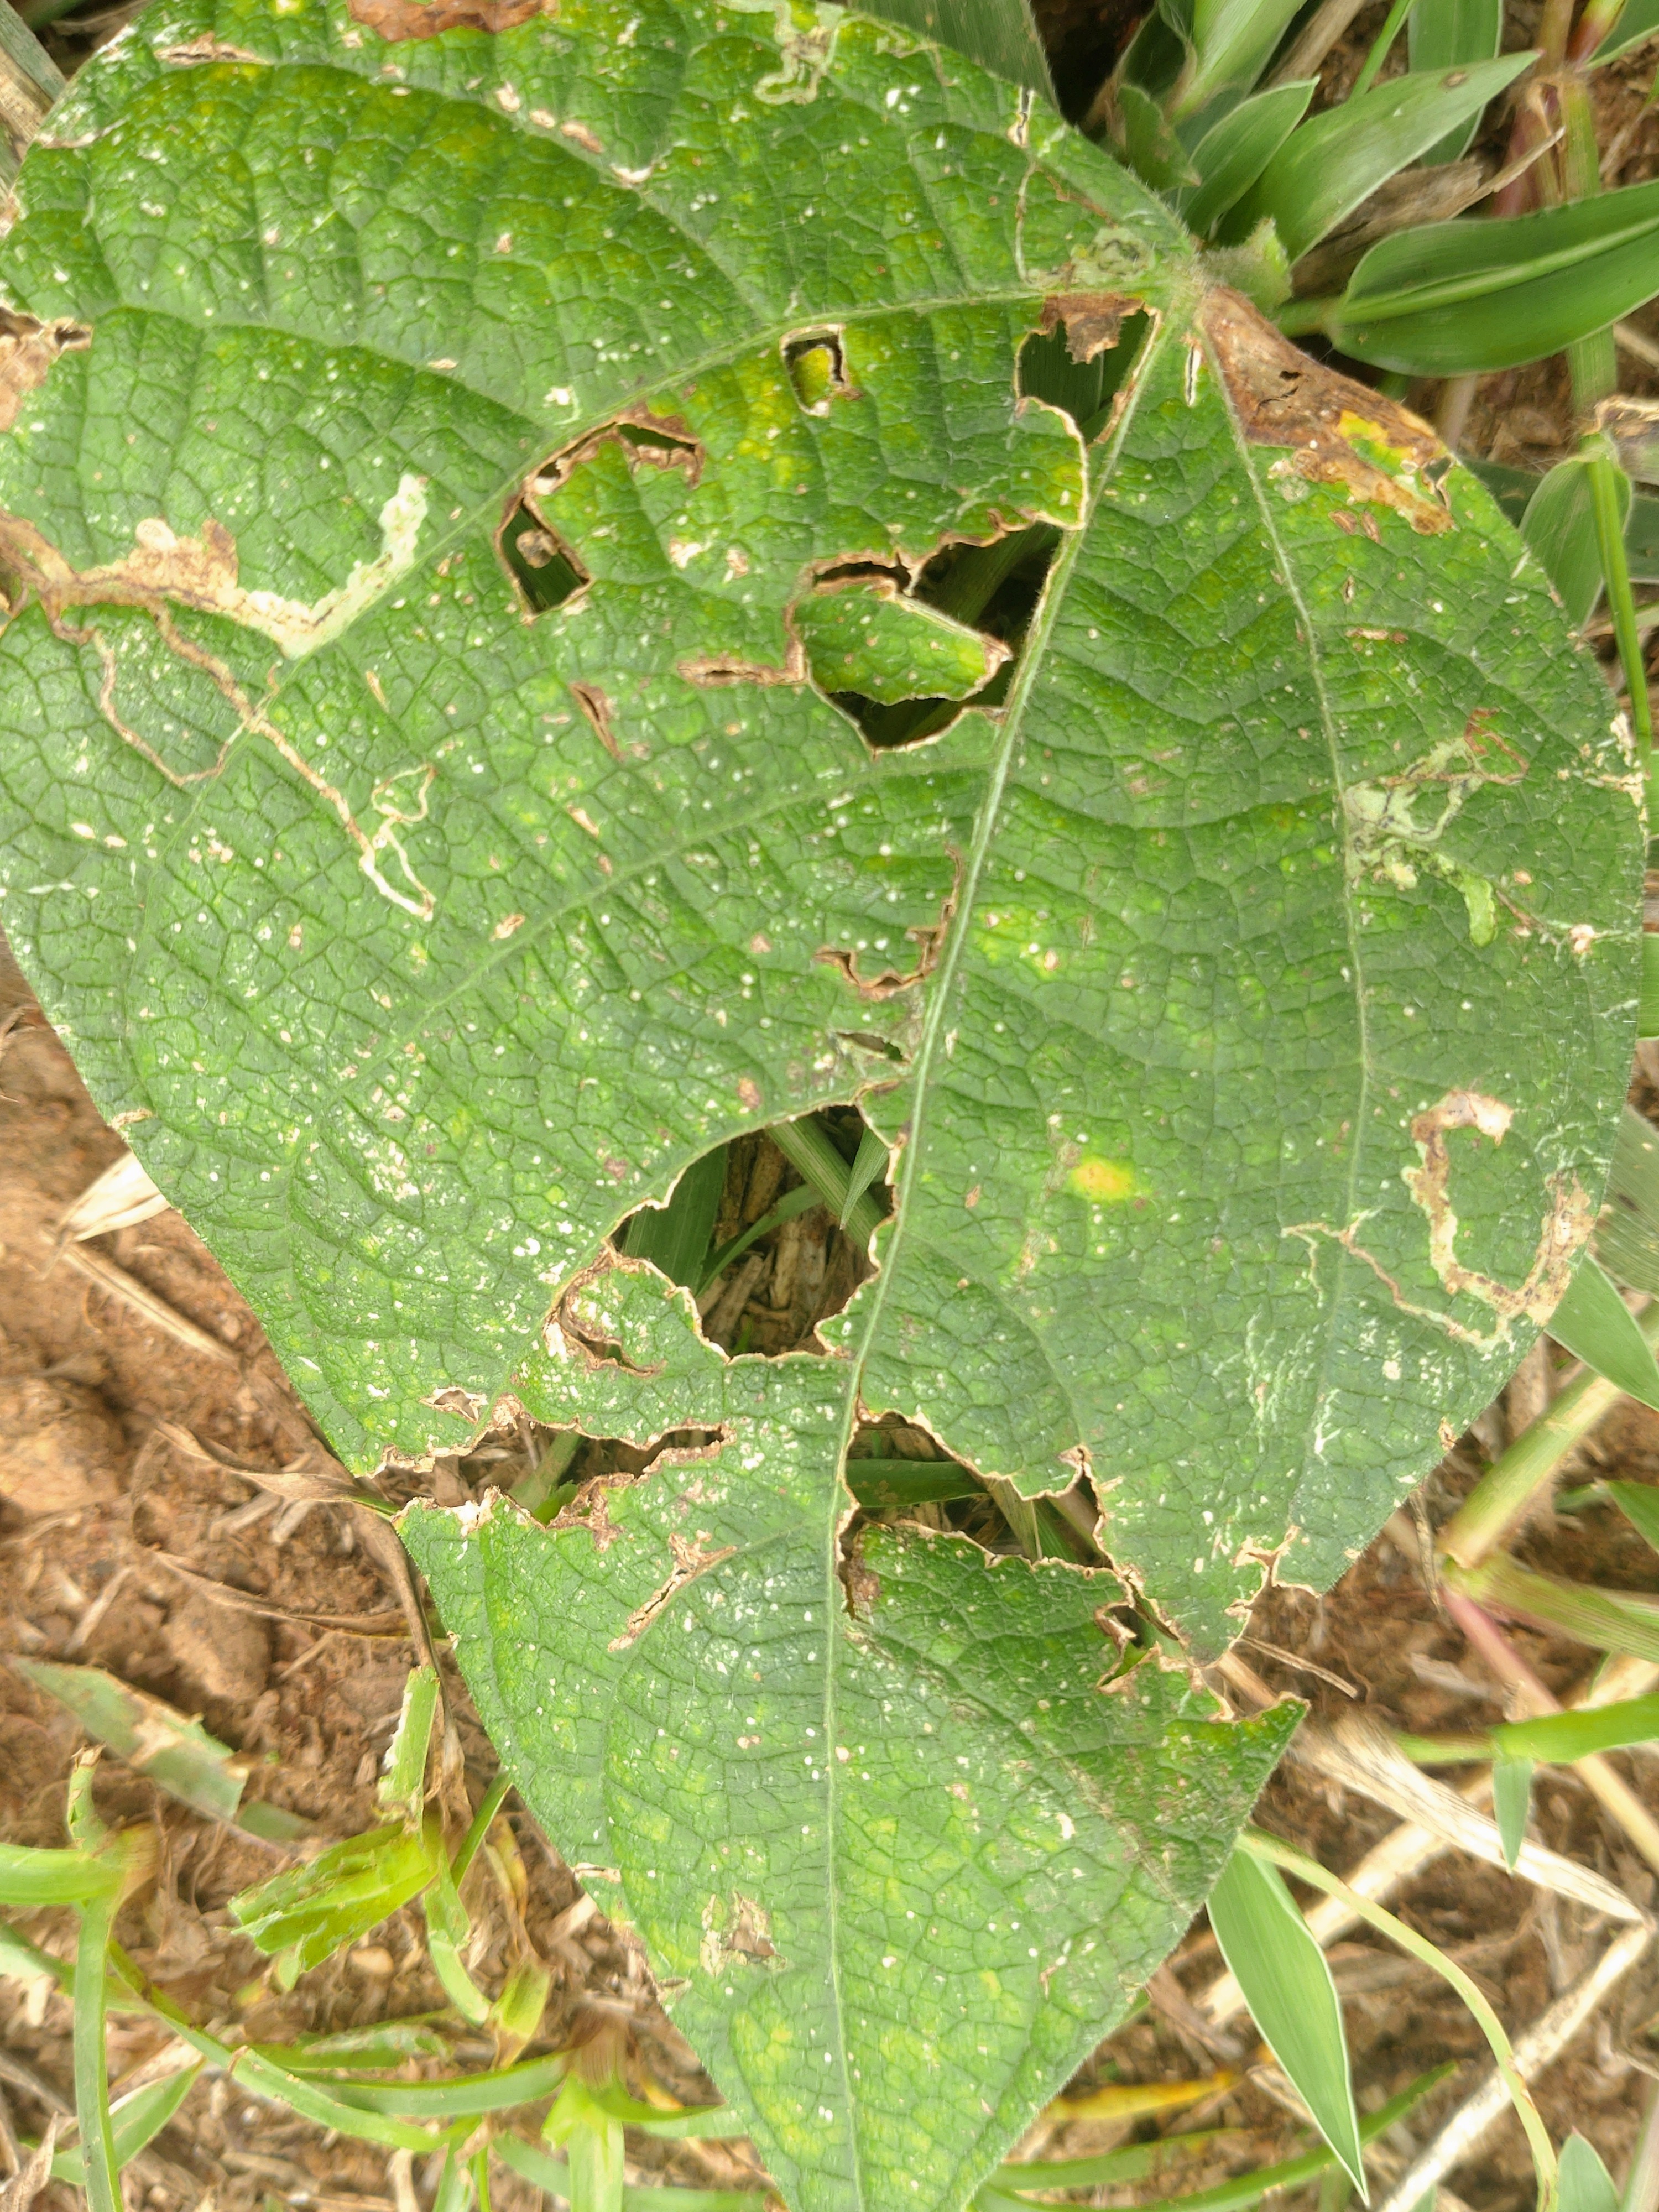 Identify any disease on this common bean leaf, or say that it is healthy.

anthracnose
